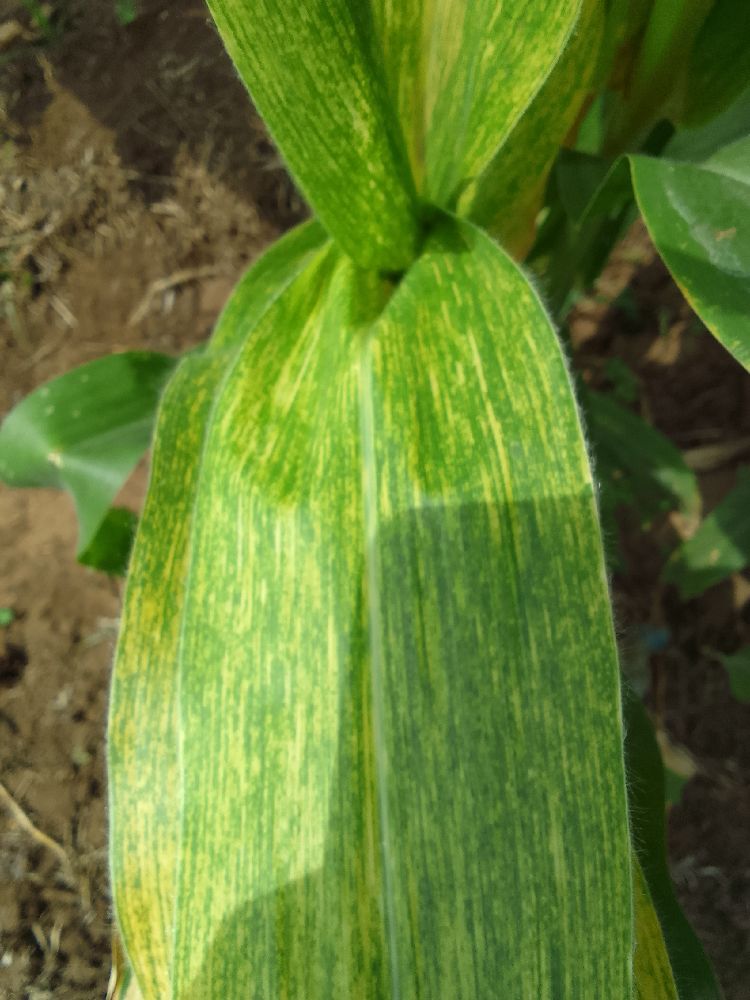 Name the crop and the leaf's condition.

maize, maize lethal necrosis
